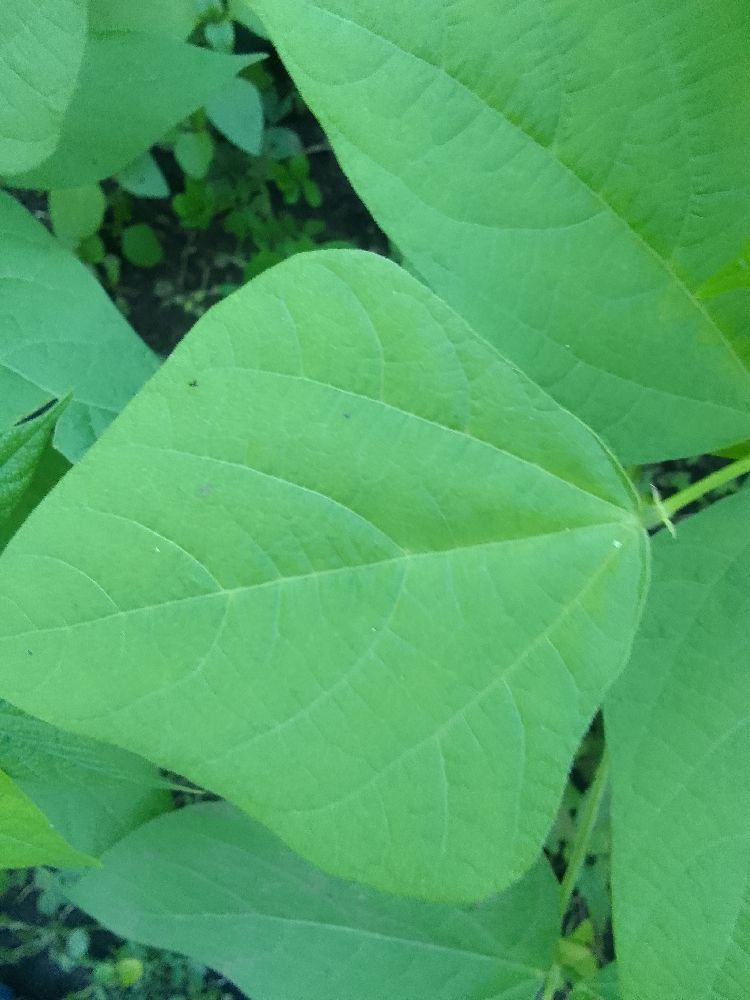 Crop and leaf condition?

common bean, healthy
